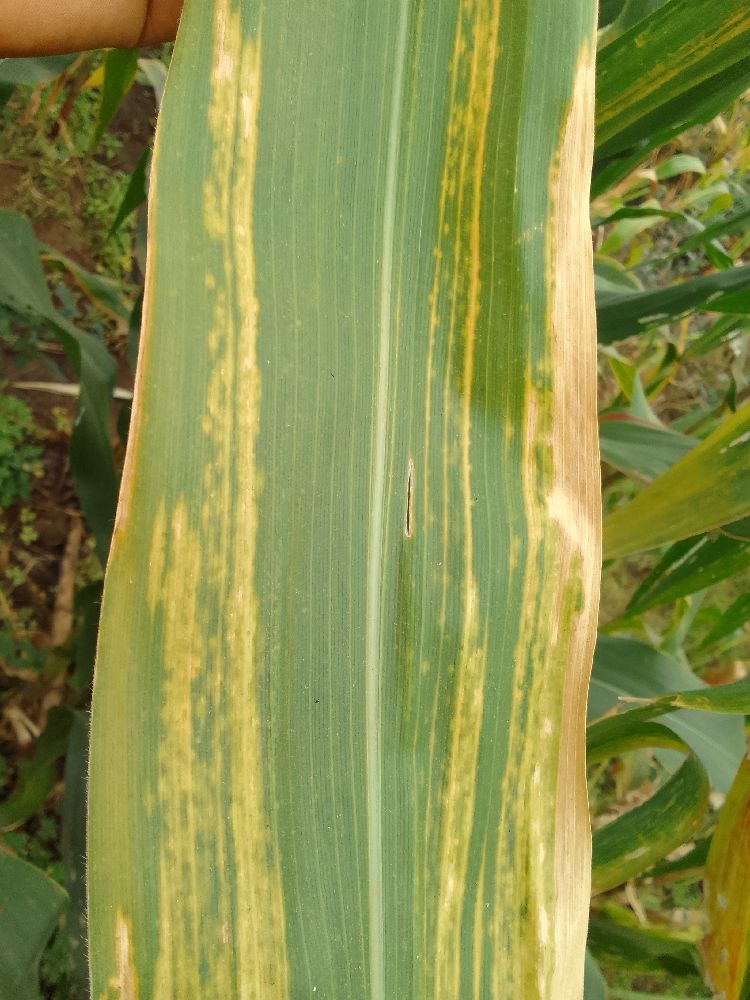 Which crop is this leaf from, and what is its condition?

maize, maize lethal necrosis
